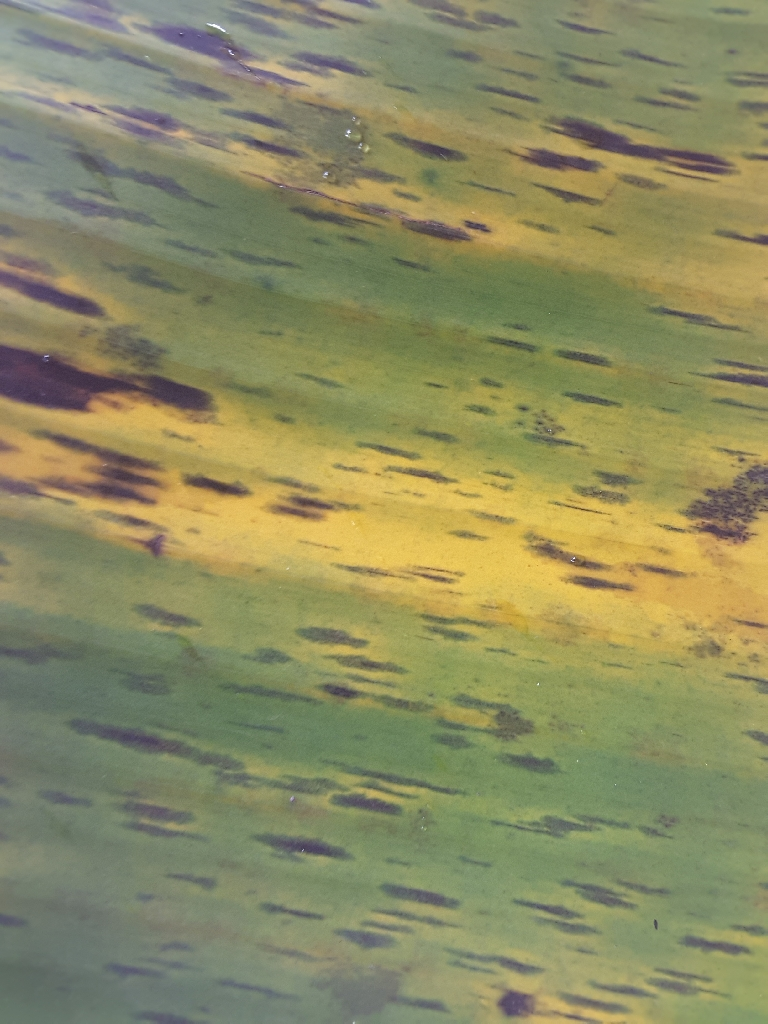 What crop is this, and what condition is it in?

banana, black sigatoka
